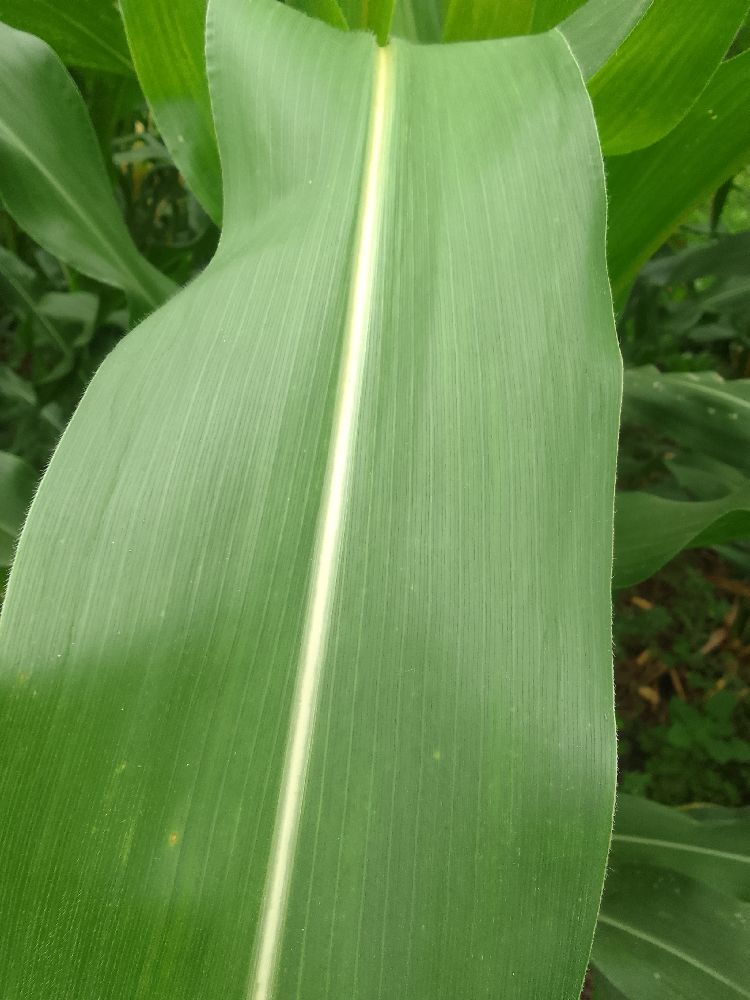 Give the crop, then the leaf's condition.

maize, healthy
